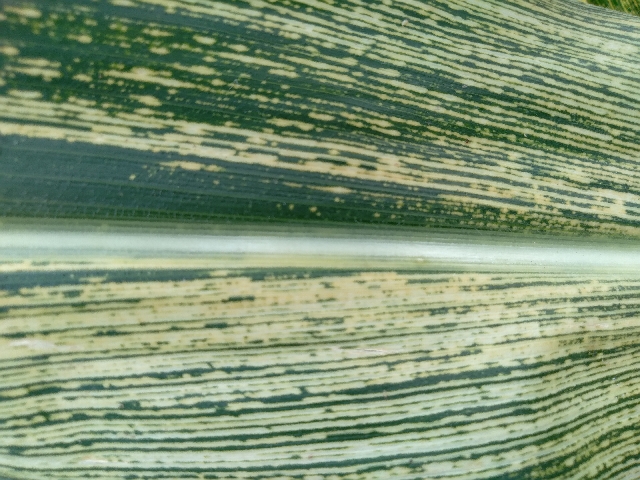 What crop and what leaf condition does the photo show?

maize, maize streak virus
